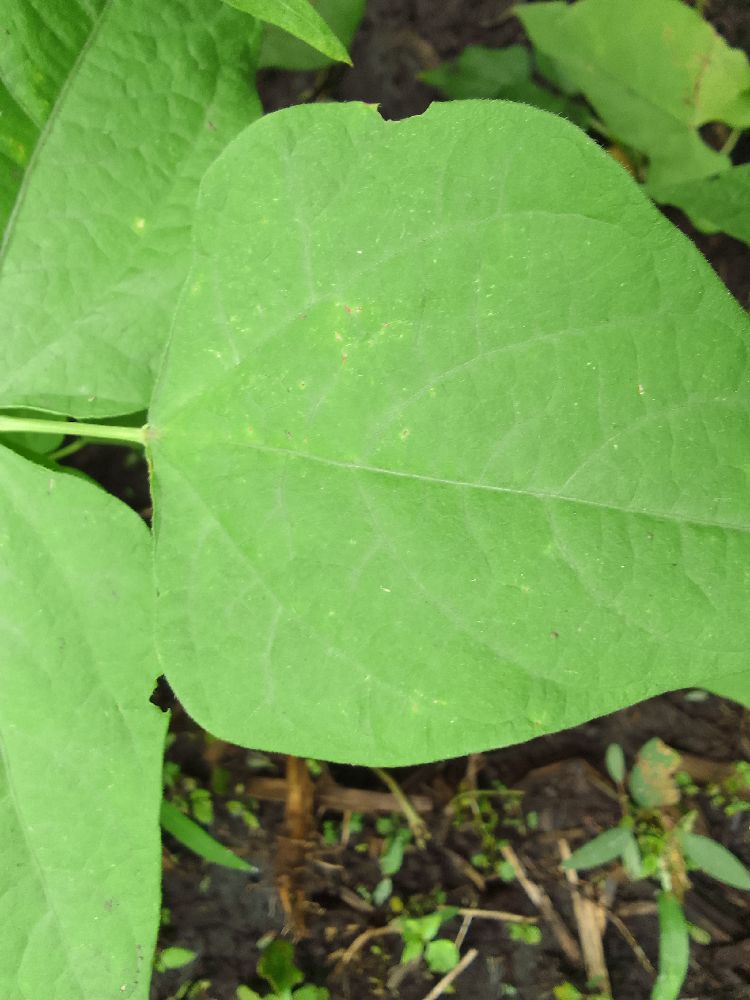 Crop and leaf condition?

common bean, healthy
